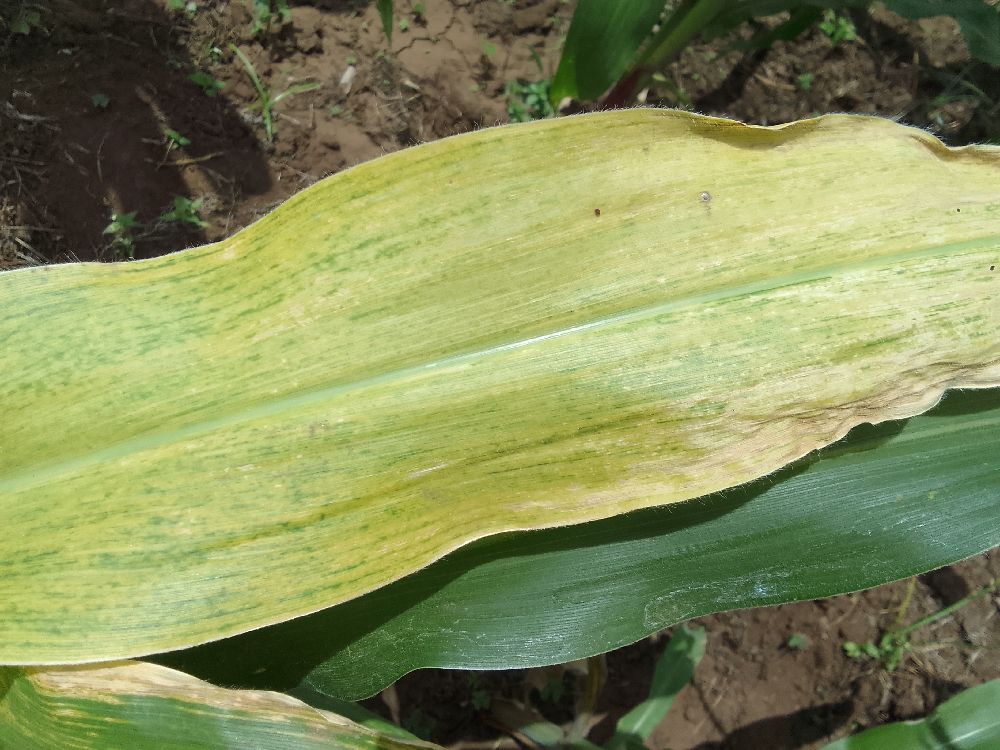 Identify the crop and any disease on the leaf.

maize, maize lethal necrosis
